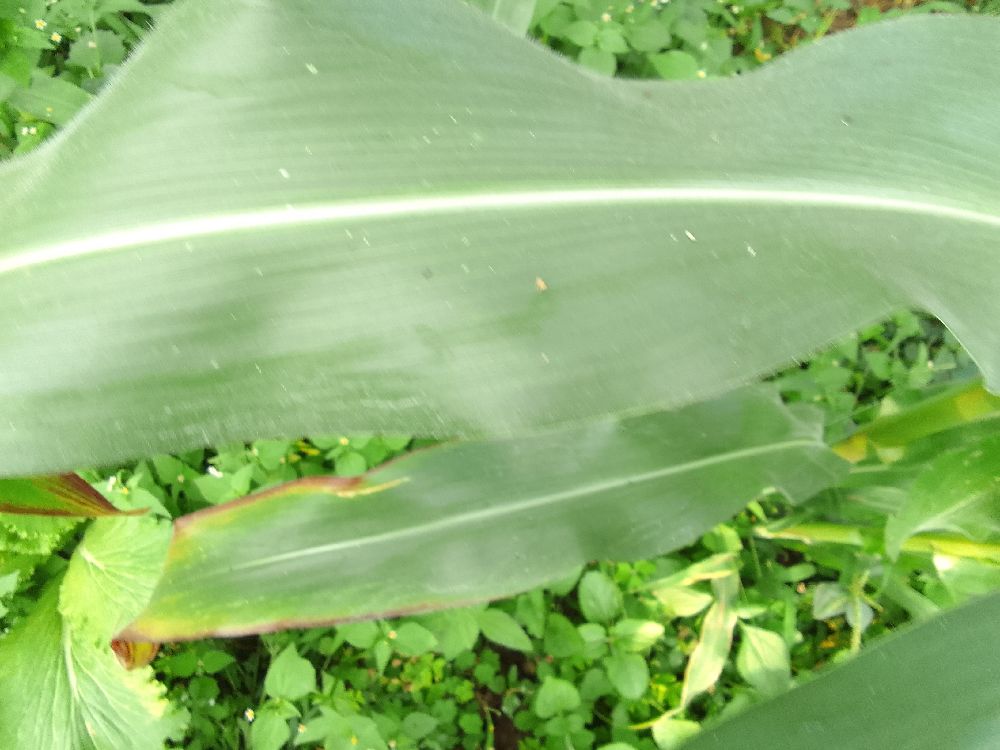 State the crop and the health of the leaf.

maize, healthy
